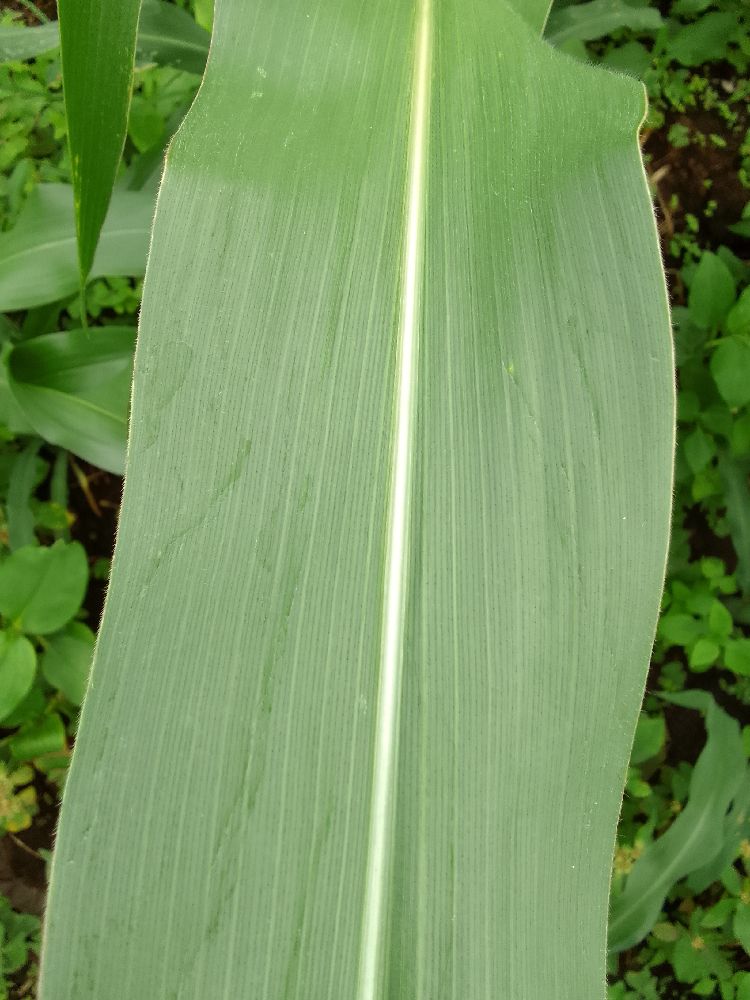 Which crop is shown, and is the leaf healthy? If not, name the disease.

maize, healthy
